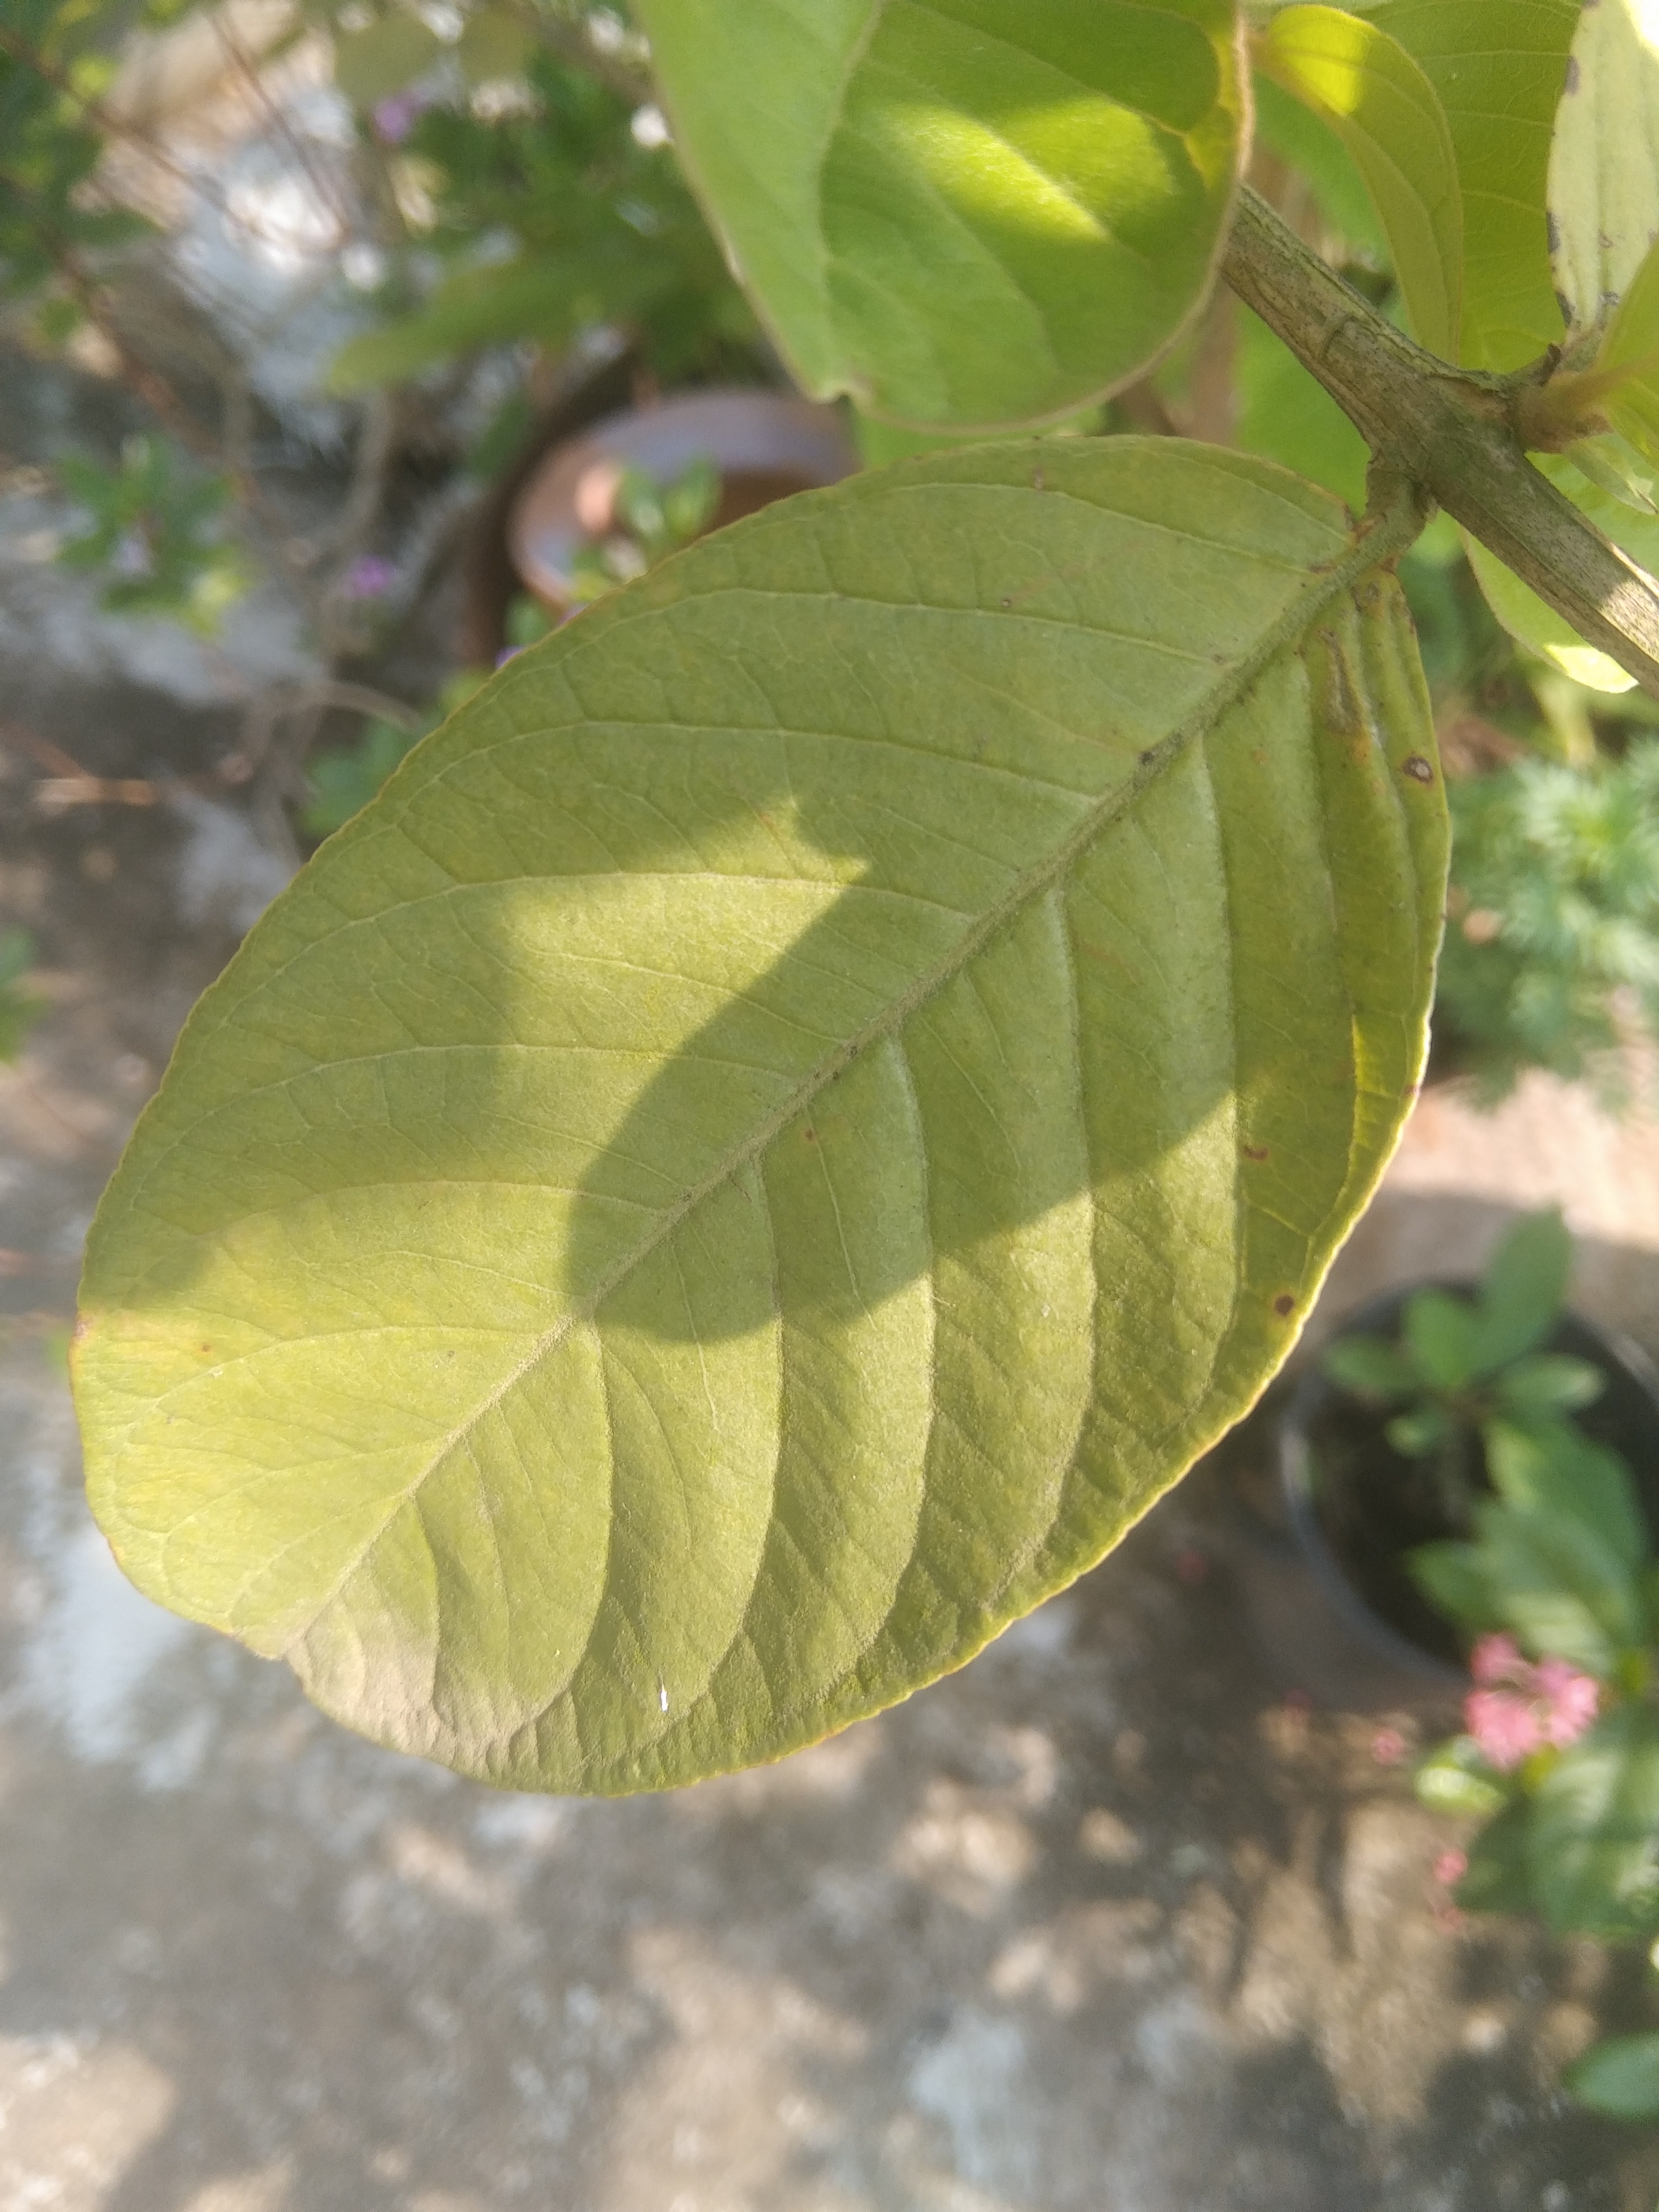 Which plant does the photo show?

guava
